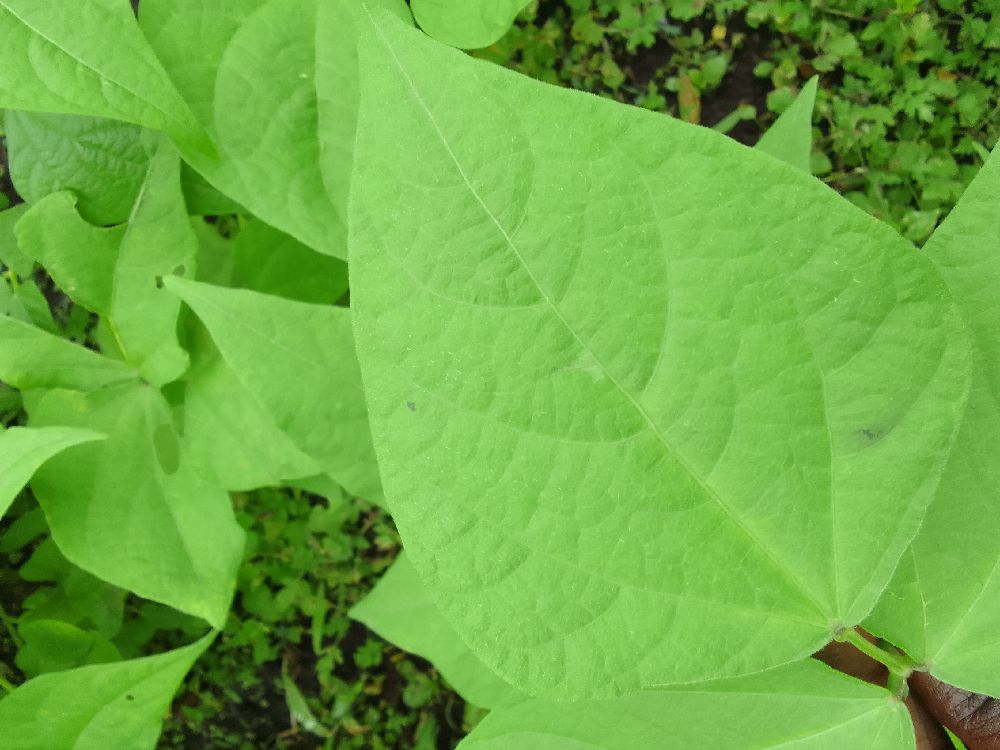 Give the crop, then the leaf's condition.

common bean, healthy
